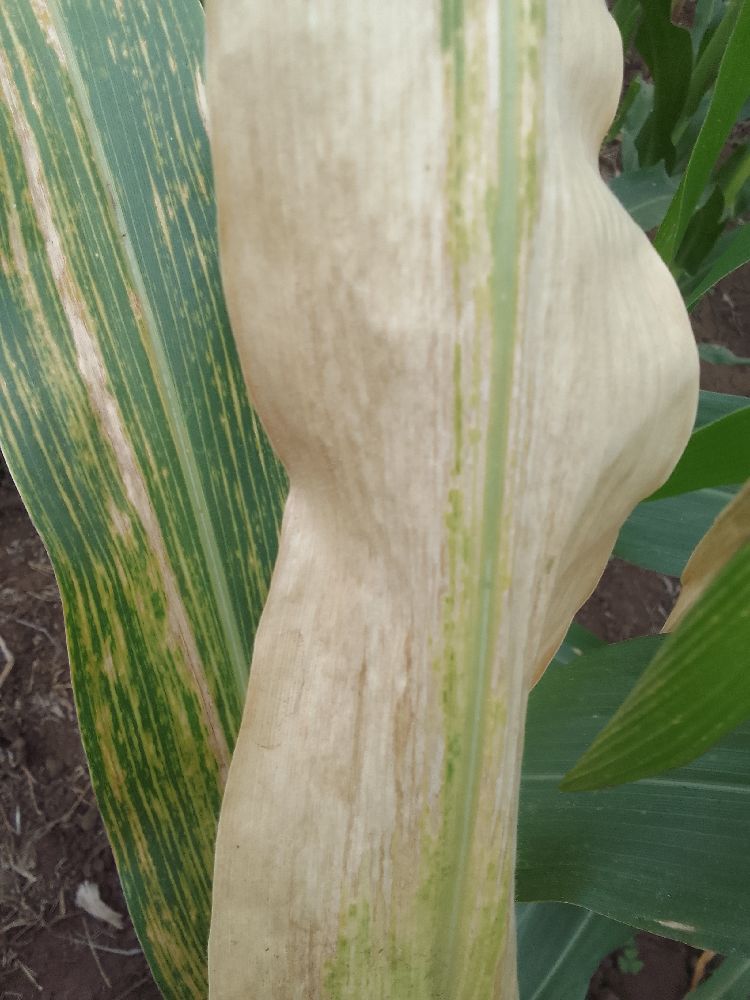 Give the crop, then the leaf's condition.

maize, maize lethal necrosis
